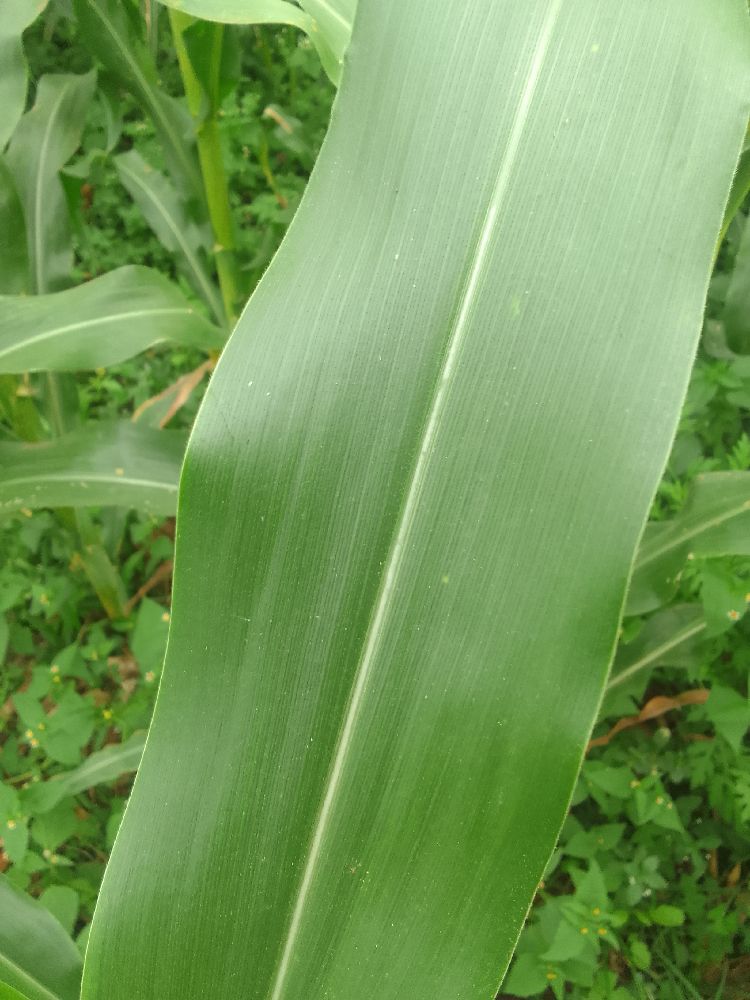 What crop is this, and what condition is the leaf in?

maize, healthy
